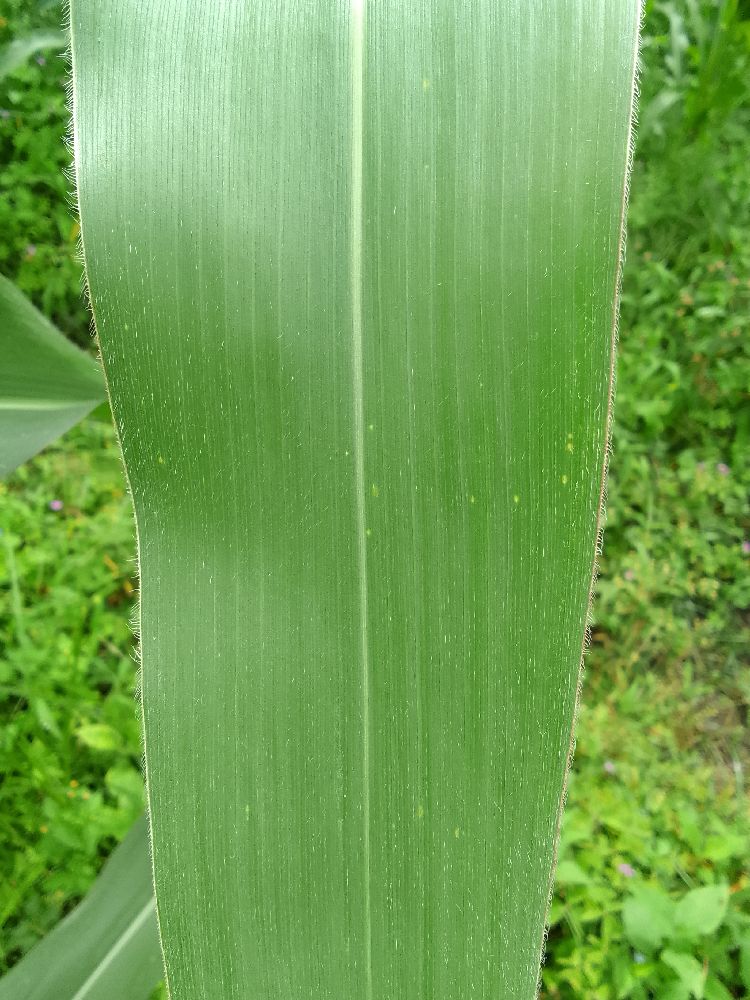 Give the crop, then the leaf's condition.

maize, healthy
